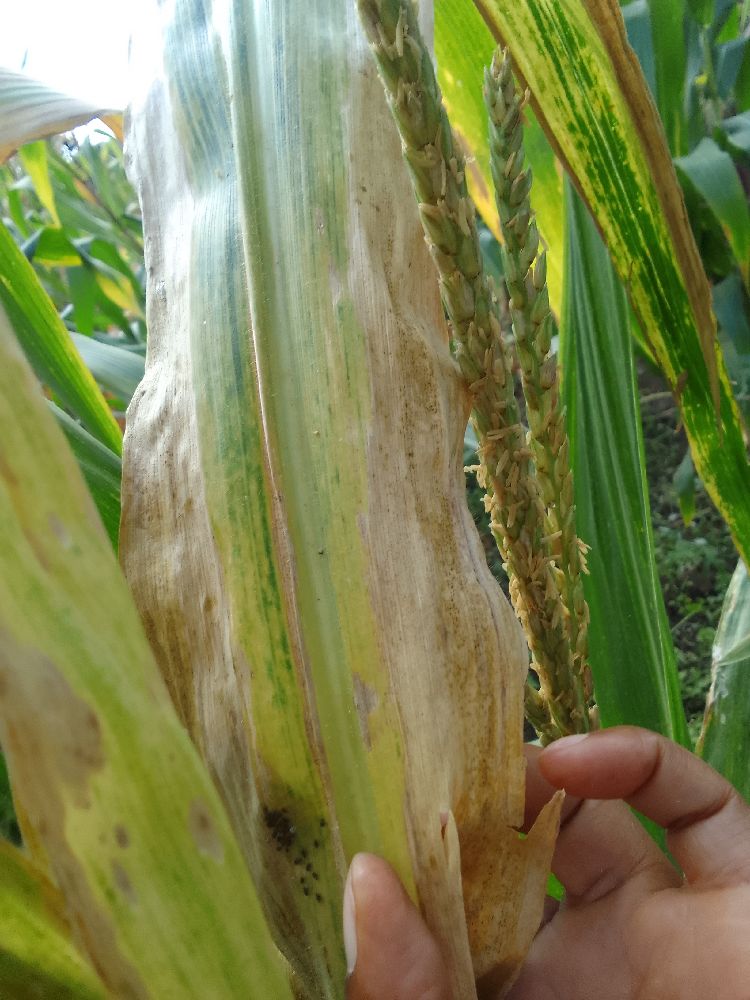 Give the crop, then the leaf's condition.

maize, maize lethal necrosis
